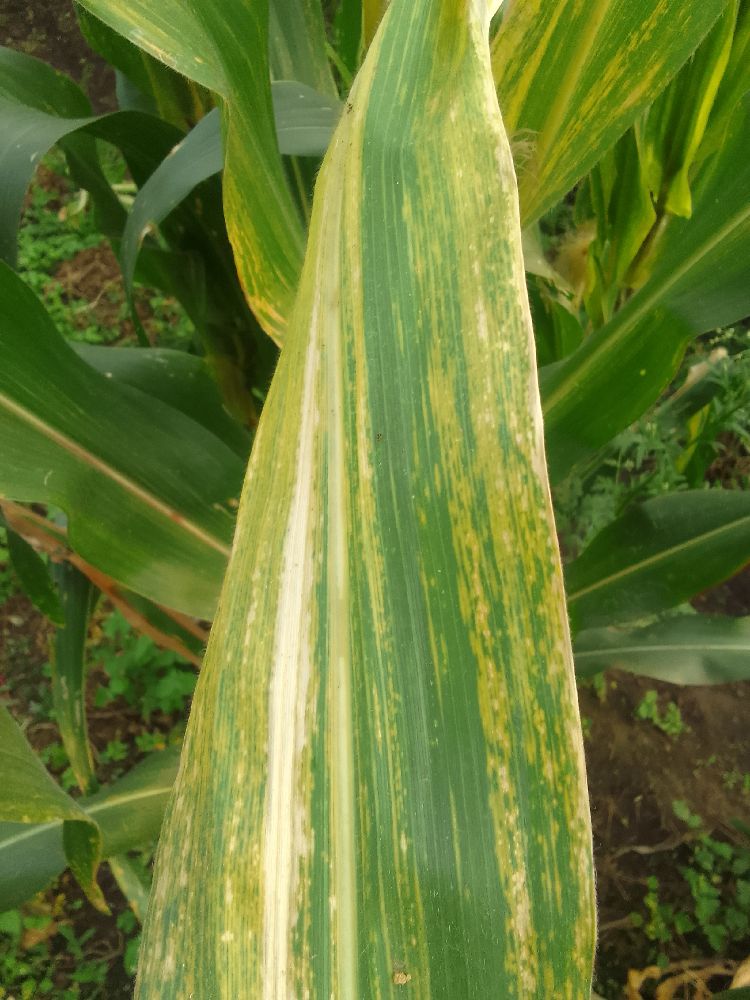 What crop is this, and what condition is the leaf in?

maize, maize lethal necrosis
